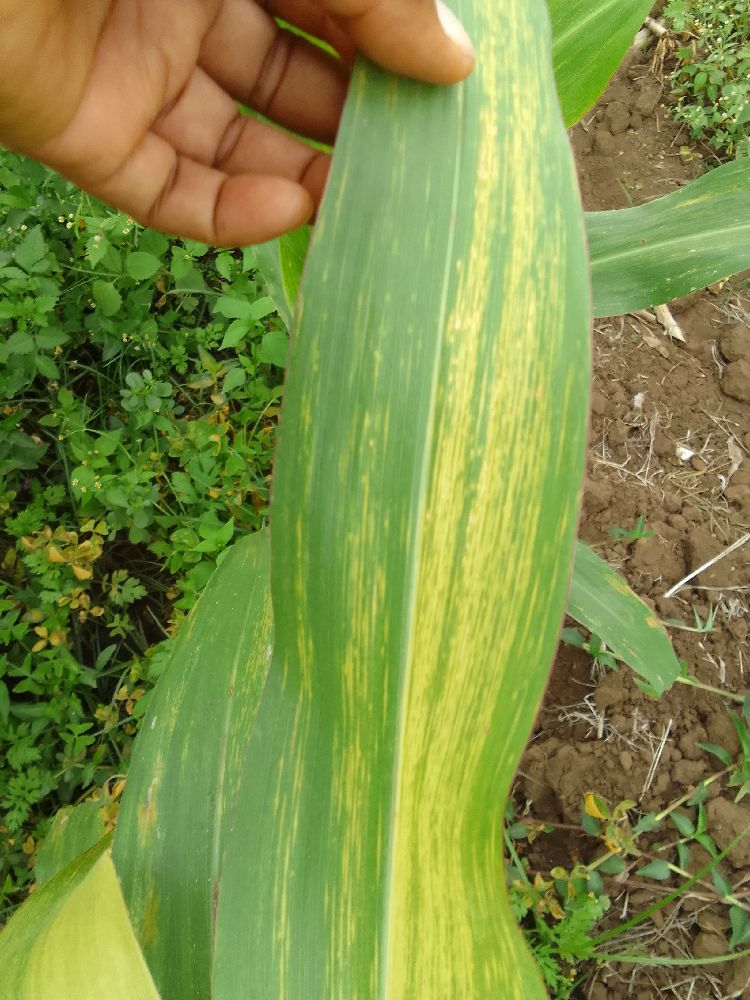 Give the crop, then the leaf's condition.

maize, maize lethal necrosis
